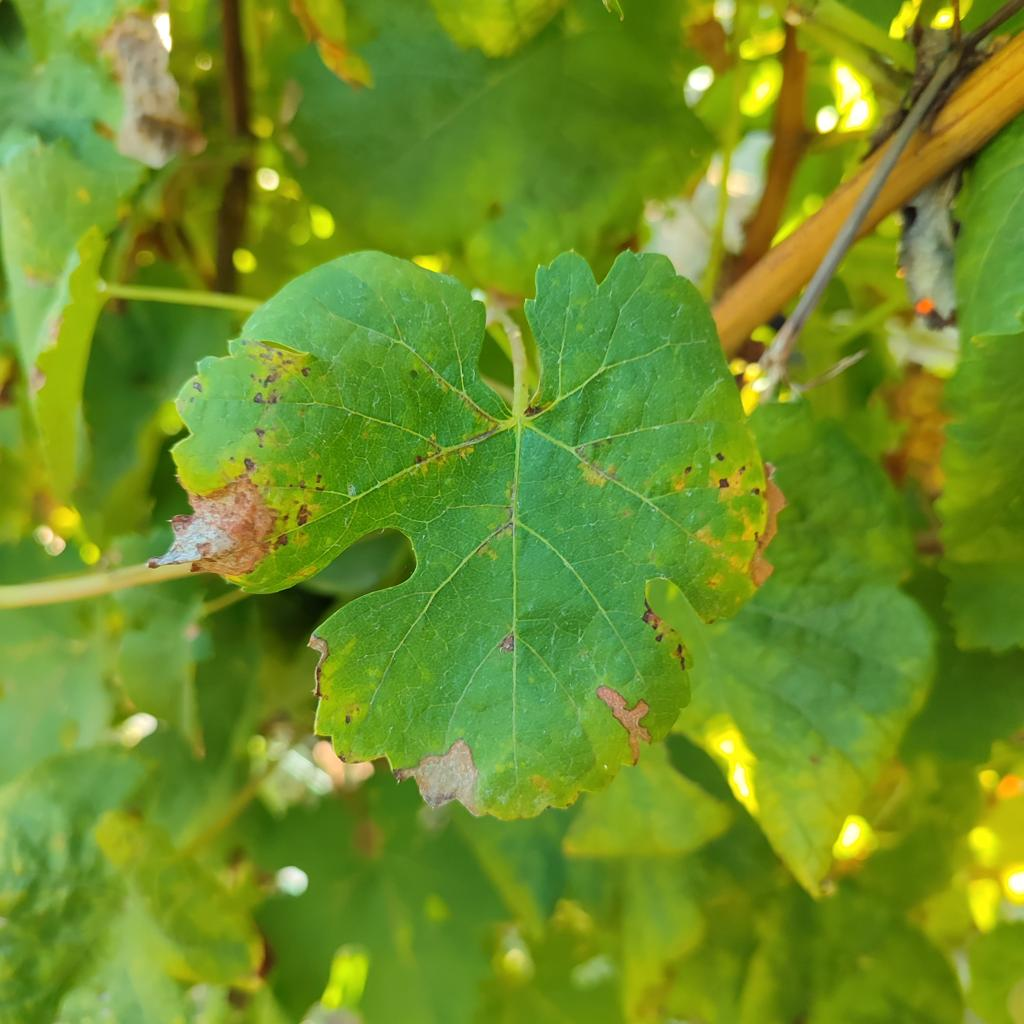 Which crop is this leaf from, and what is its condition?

grapevine, downy mildew
